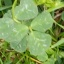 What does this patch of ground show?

unstructured weed
